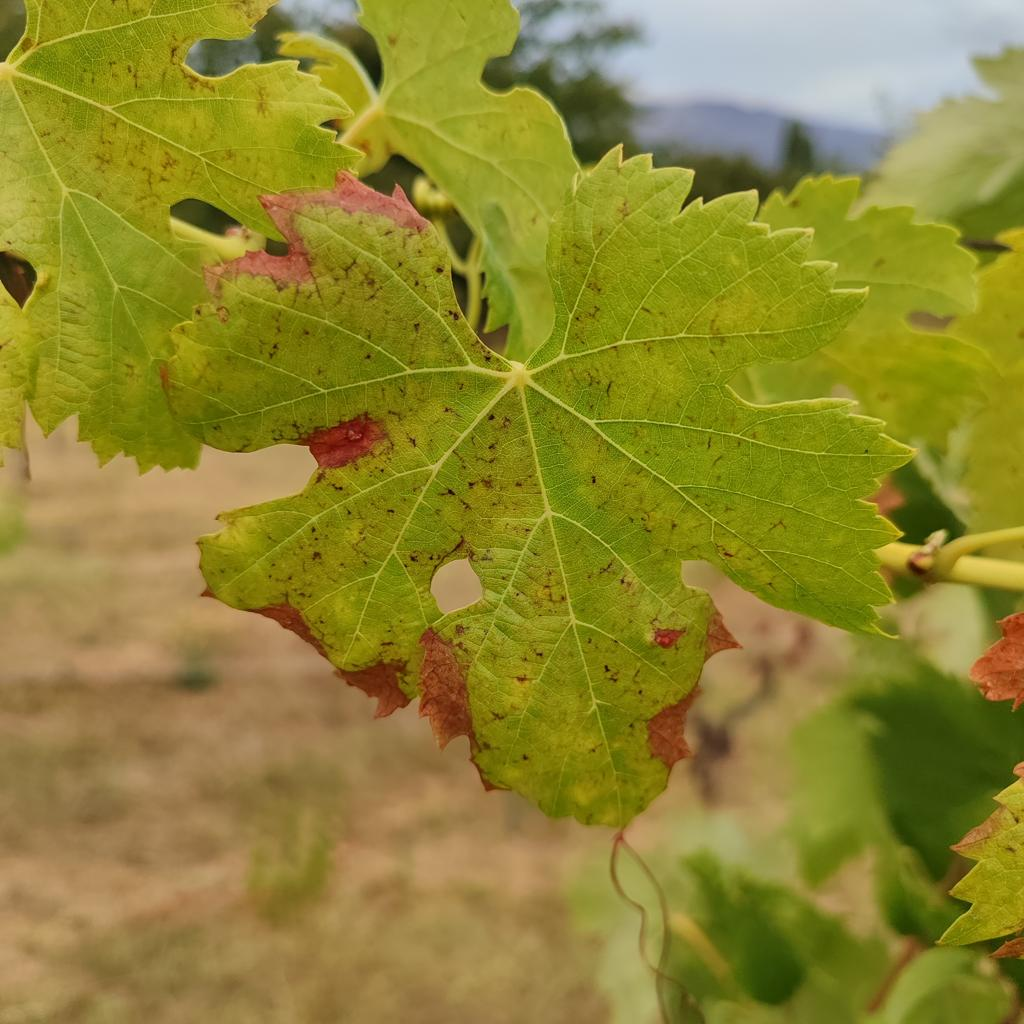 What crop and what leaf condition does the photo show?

grapevine, esca complex
